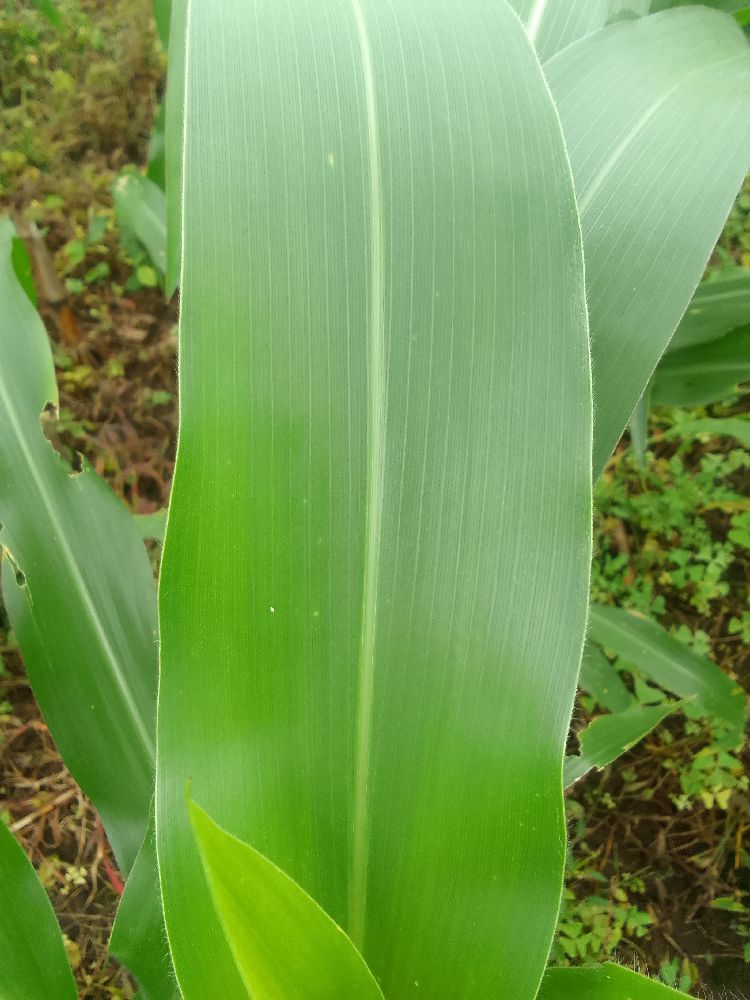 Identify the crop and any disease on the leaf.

maize, healthy
